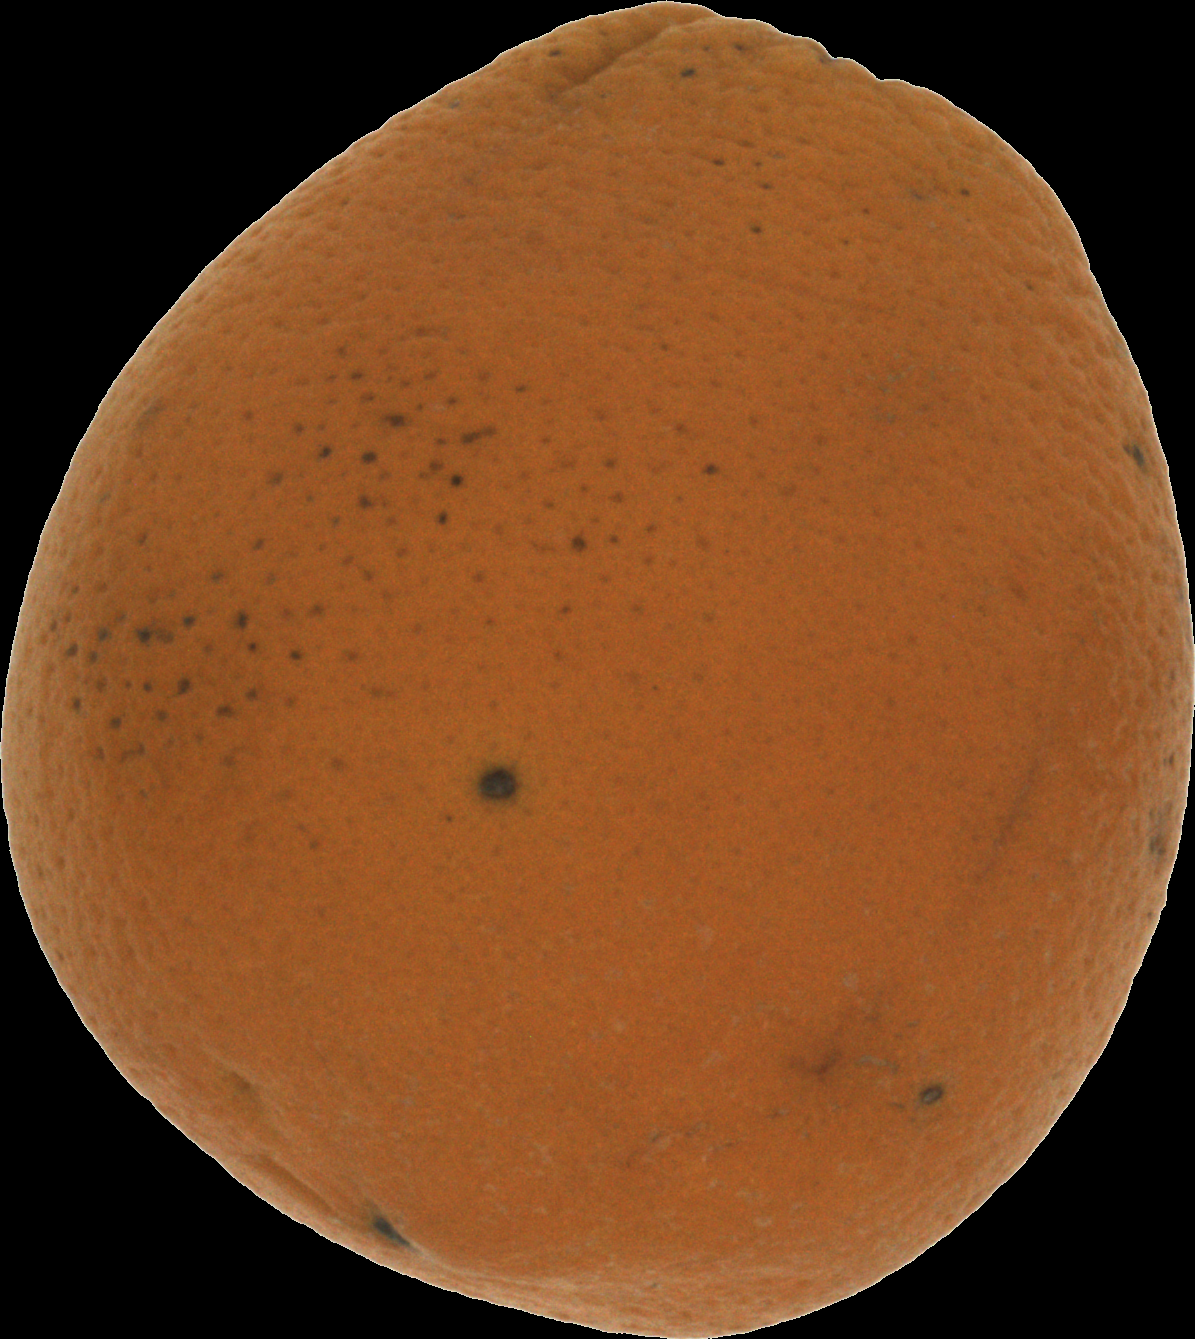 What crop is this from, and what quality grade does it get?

orange, bad
